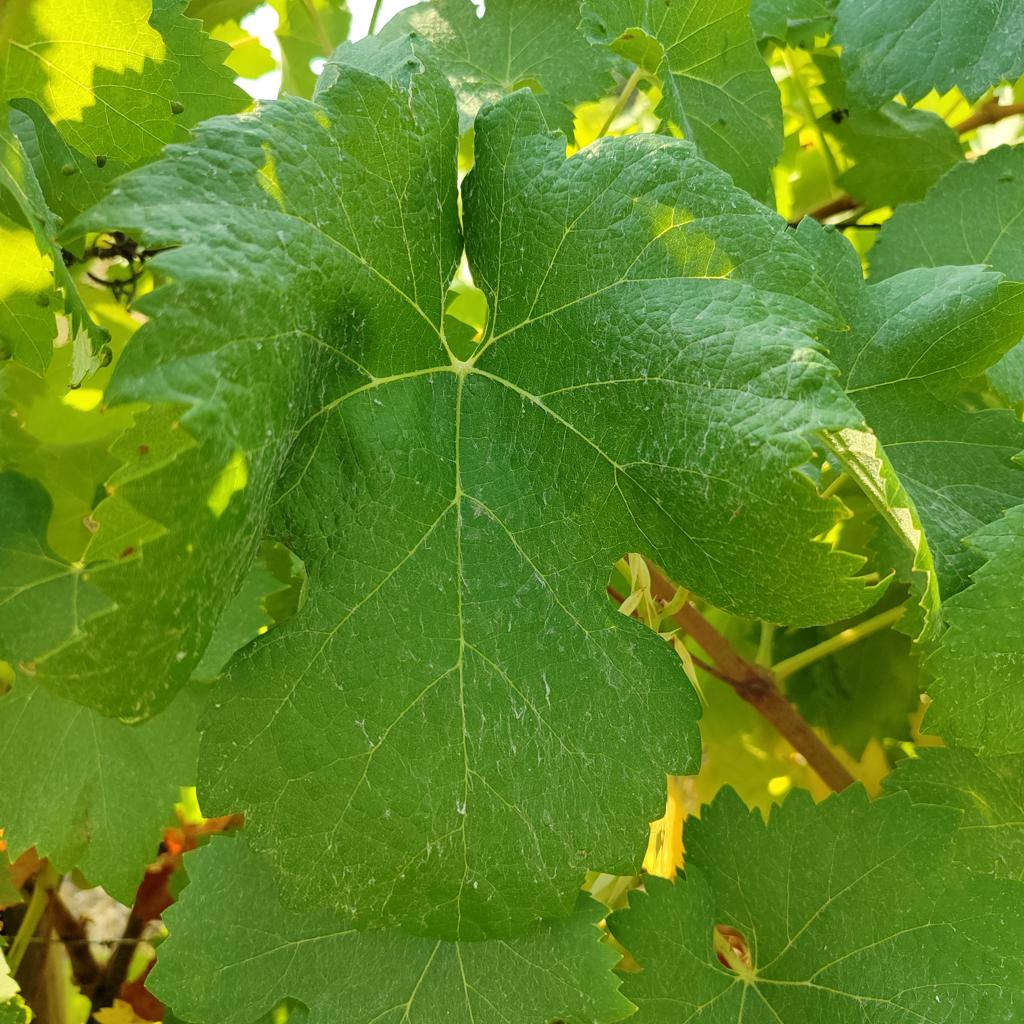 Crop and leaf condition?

grapevine, healthy
